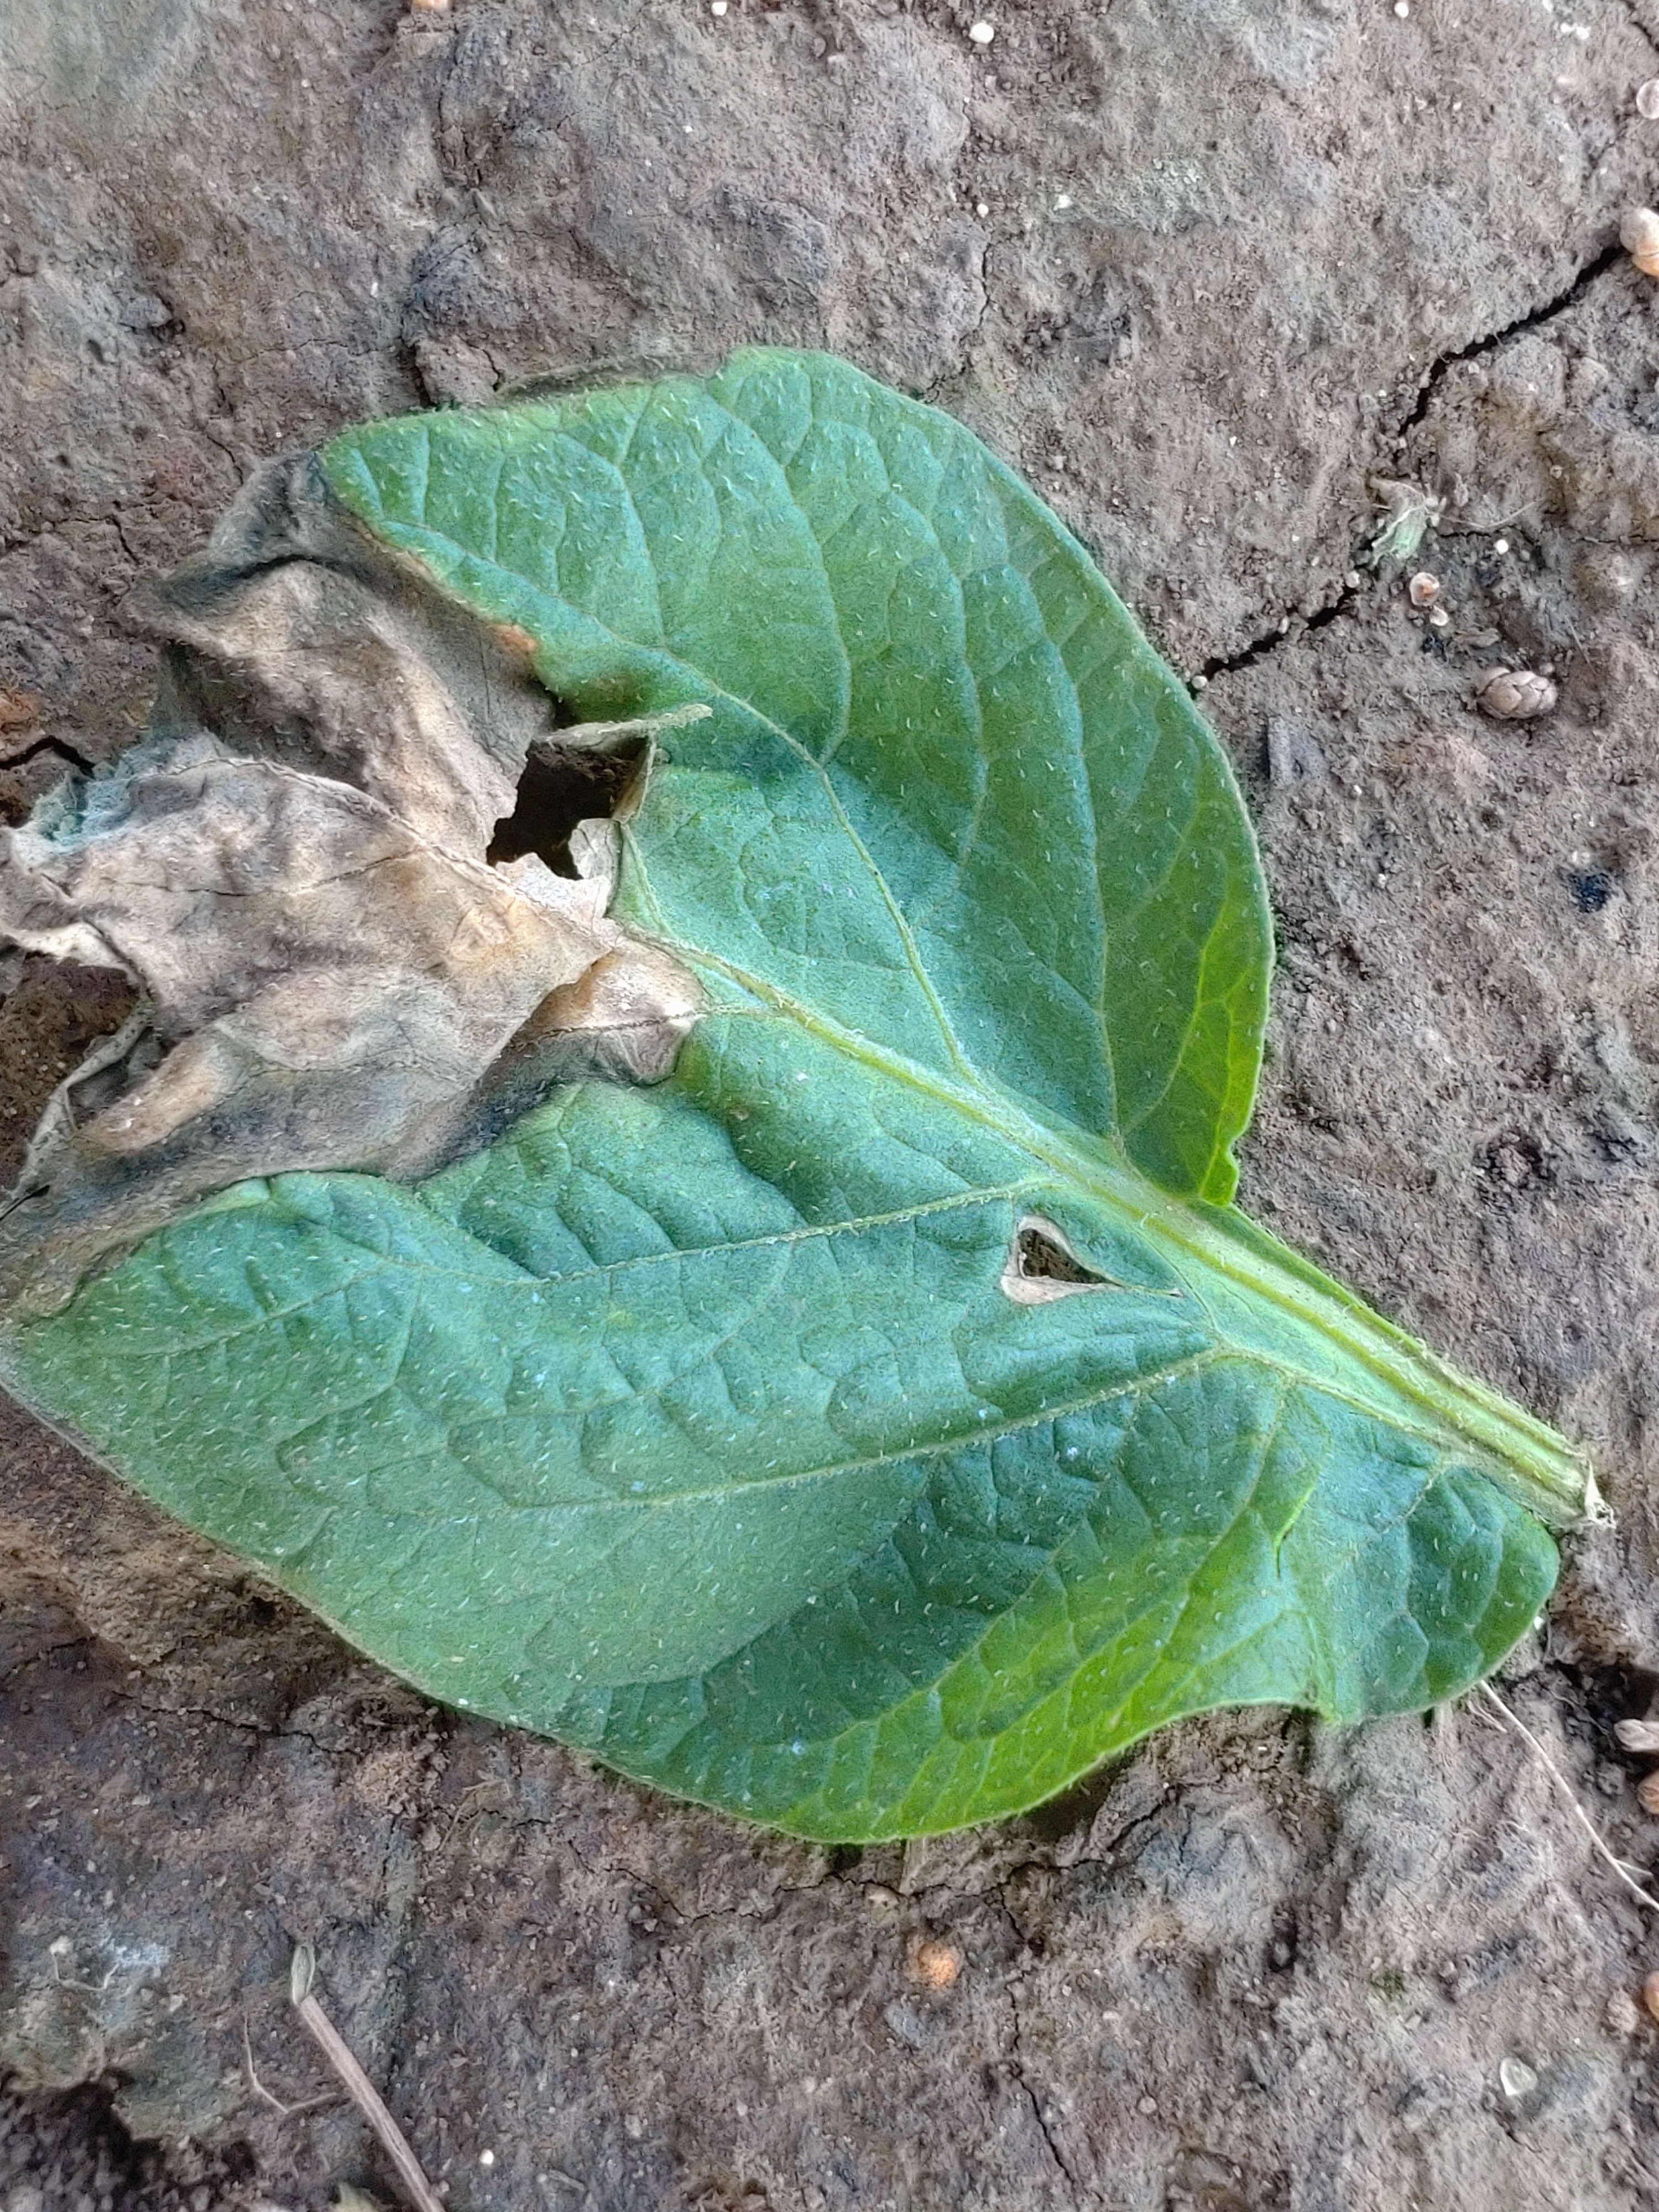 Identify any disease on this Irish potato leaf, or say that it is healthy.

early blight
